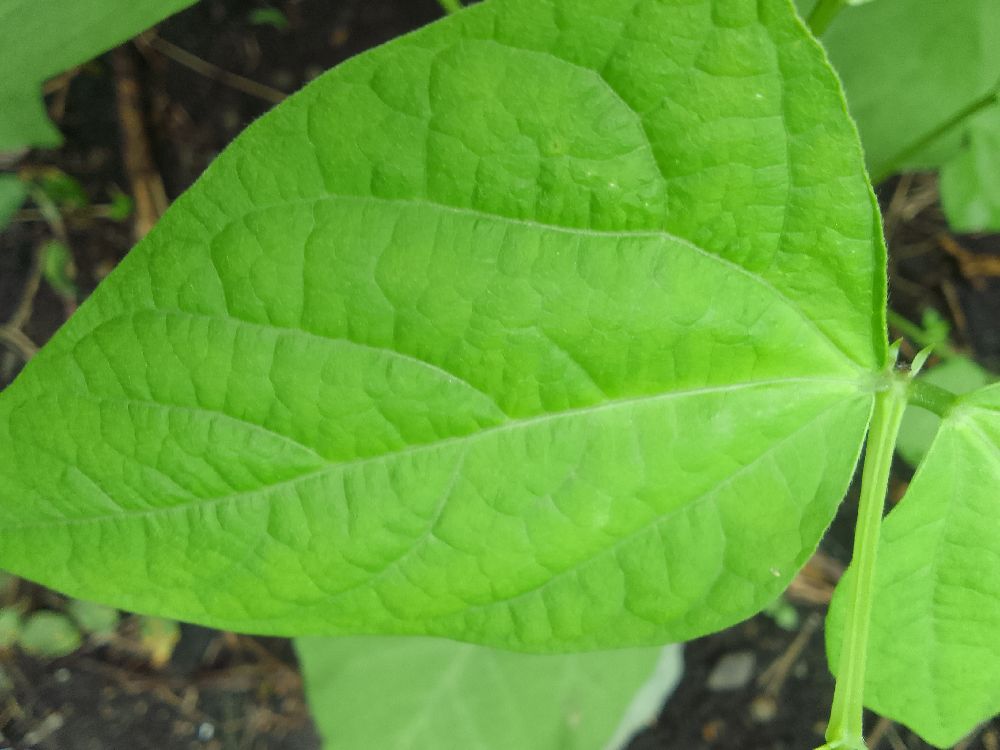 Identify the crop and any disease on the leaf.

common bean, healthy
